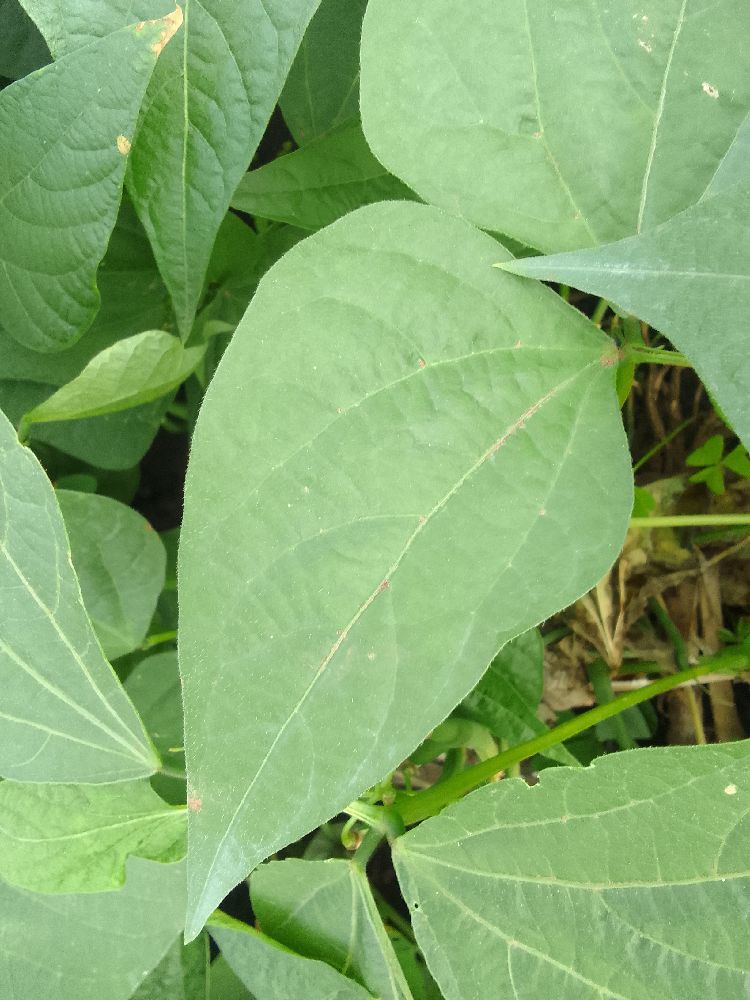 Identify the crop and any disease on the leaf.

common bean, healthy
